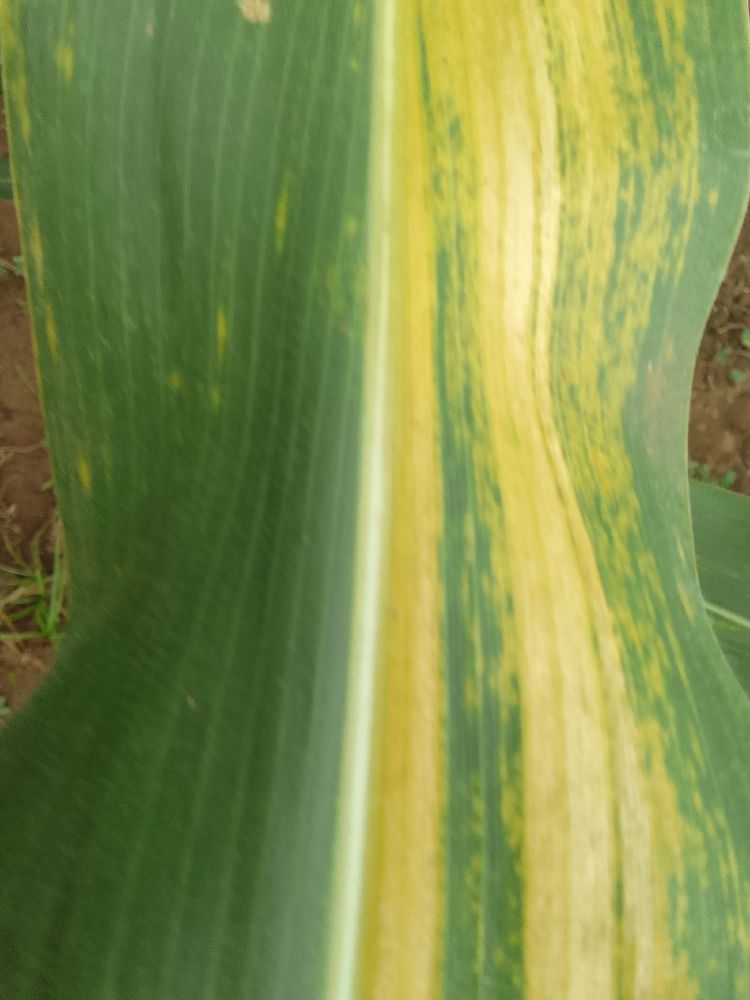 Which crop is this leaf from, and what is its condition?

maize, maize lethal necrosis
